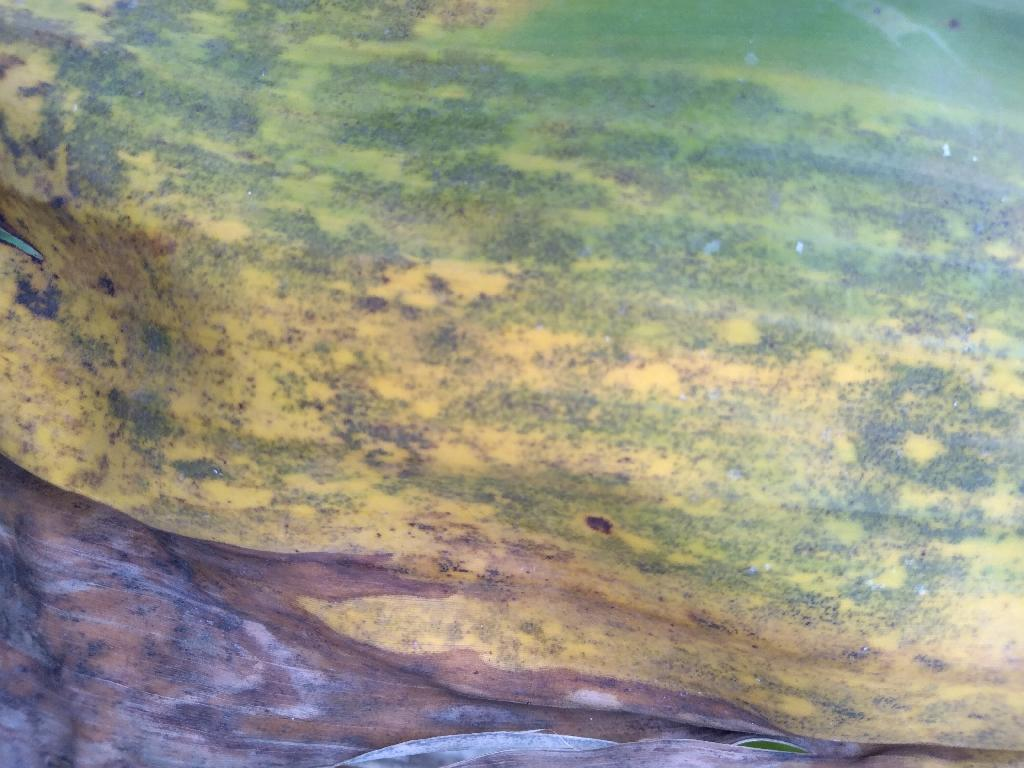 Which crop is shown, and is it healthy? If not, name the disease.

banana, black sigatoka
